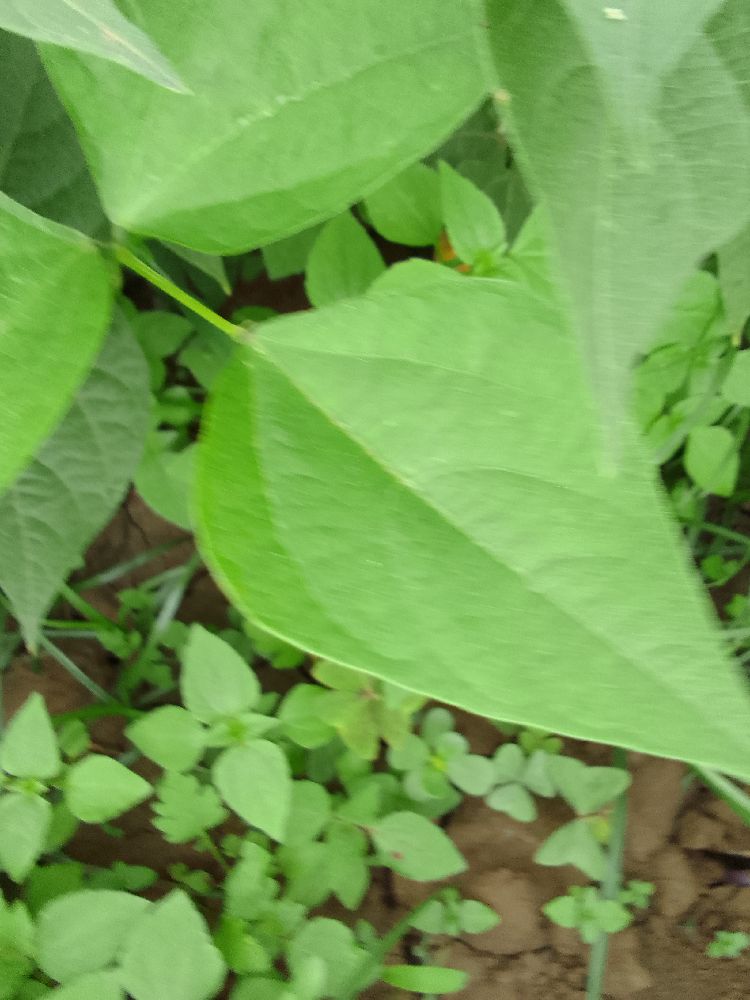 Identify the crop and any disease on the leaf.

common bean, healthy
